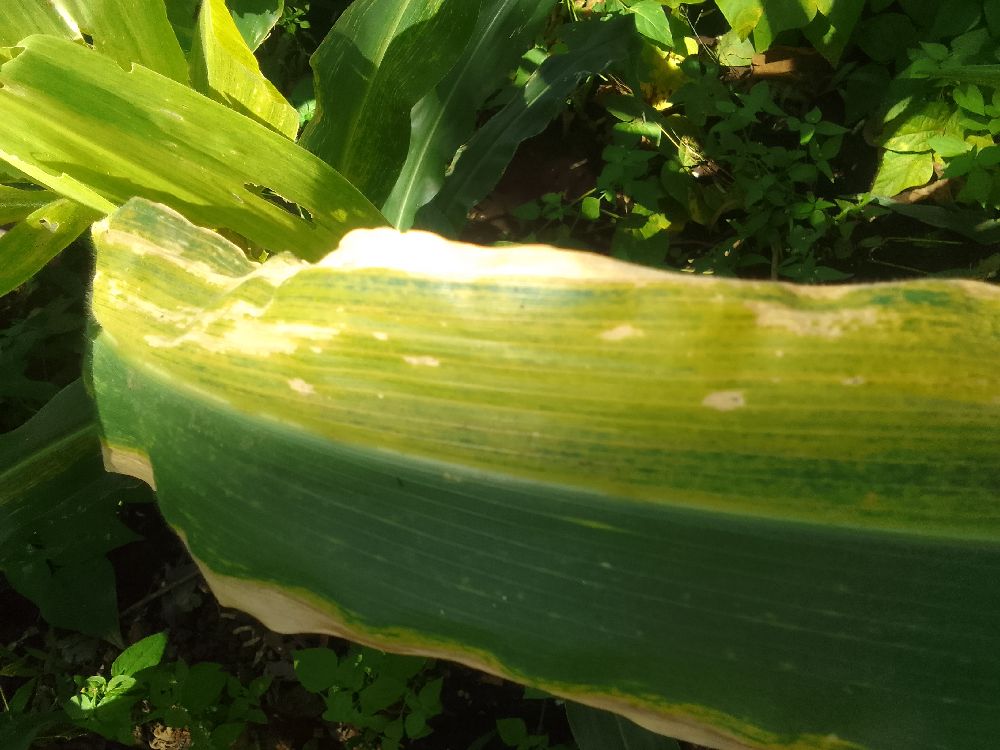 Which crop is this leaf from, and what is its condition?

maize, maize lethal necrosis
